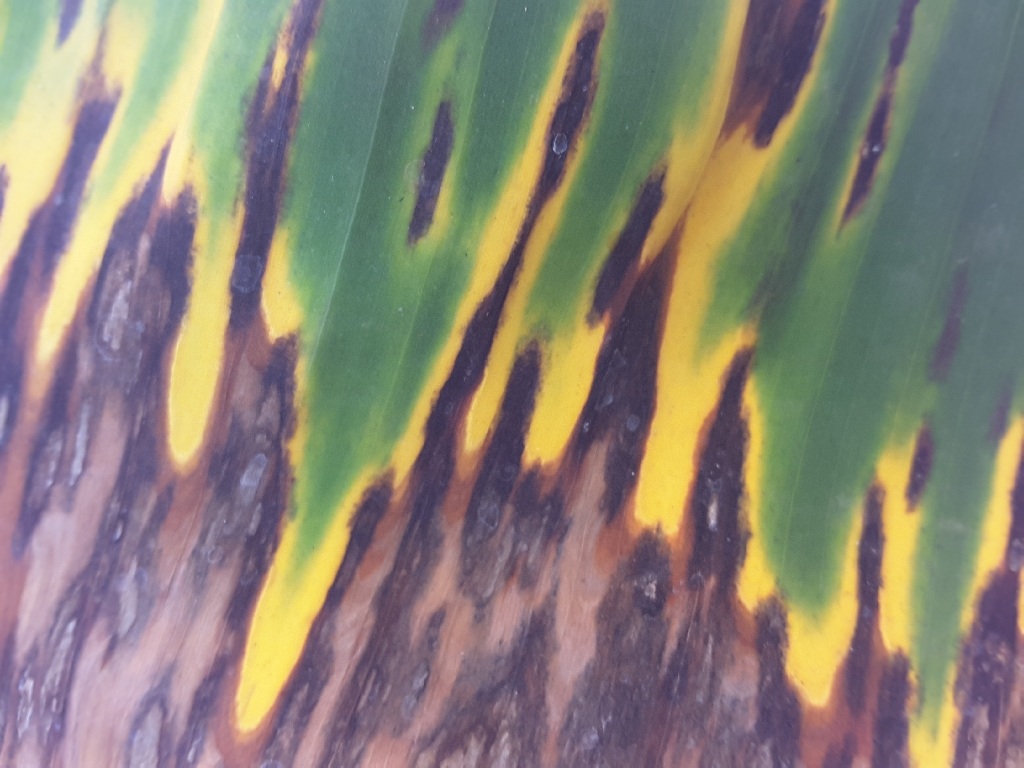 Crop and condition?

banana, black sigatoka
